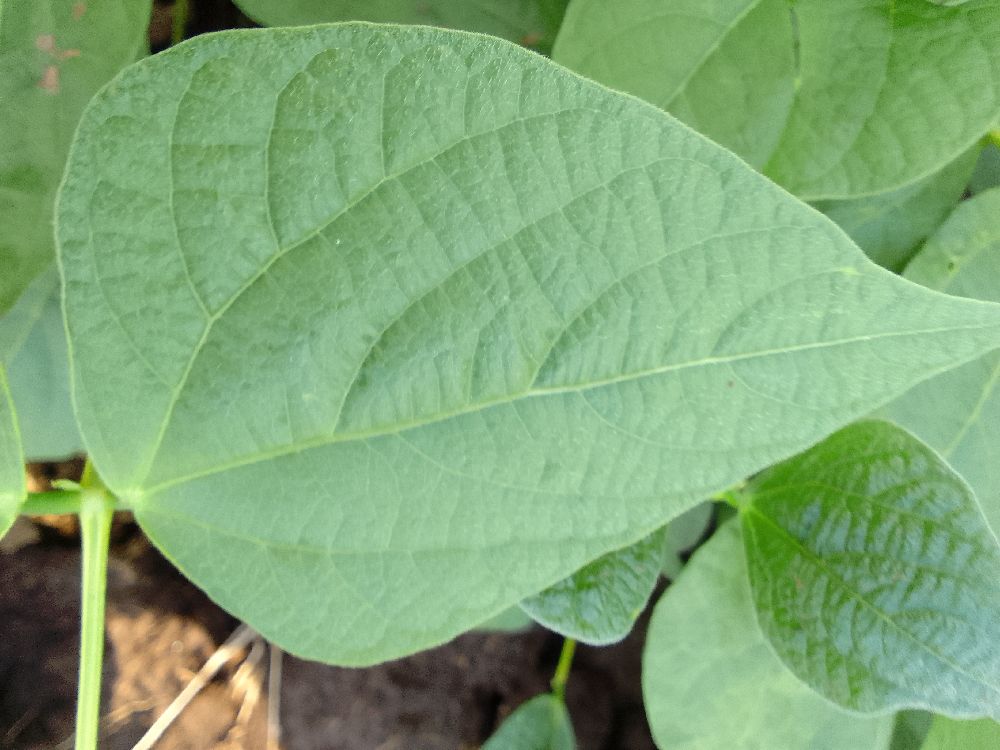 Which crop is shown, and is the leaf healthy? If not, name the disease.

common bean, healthy
